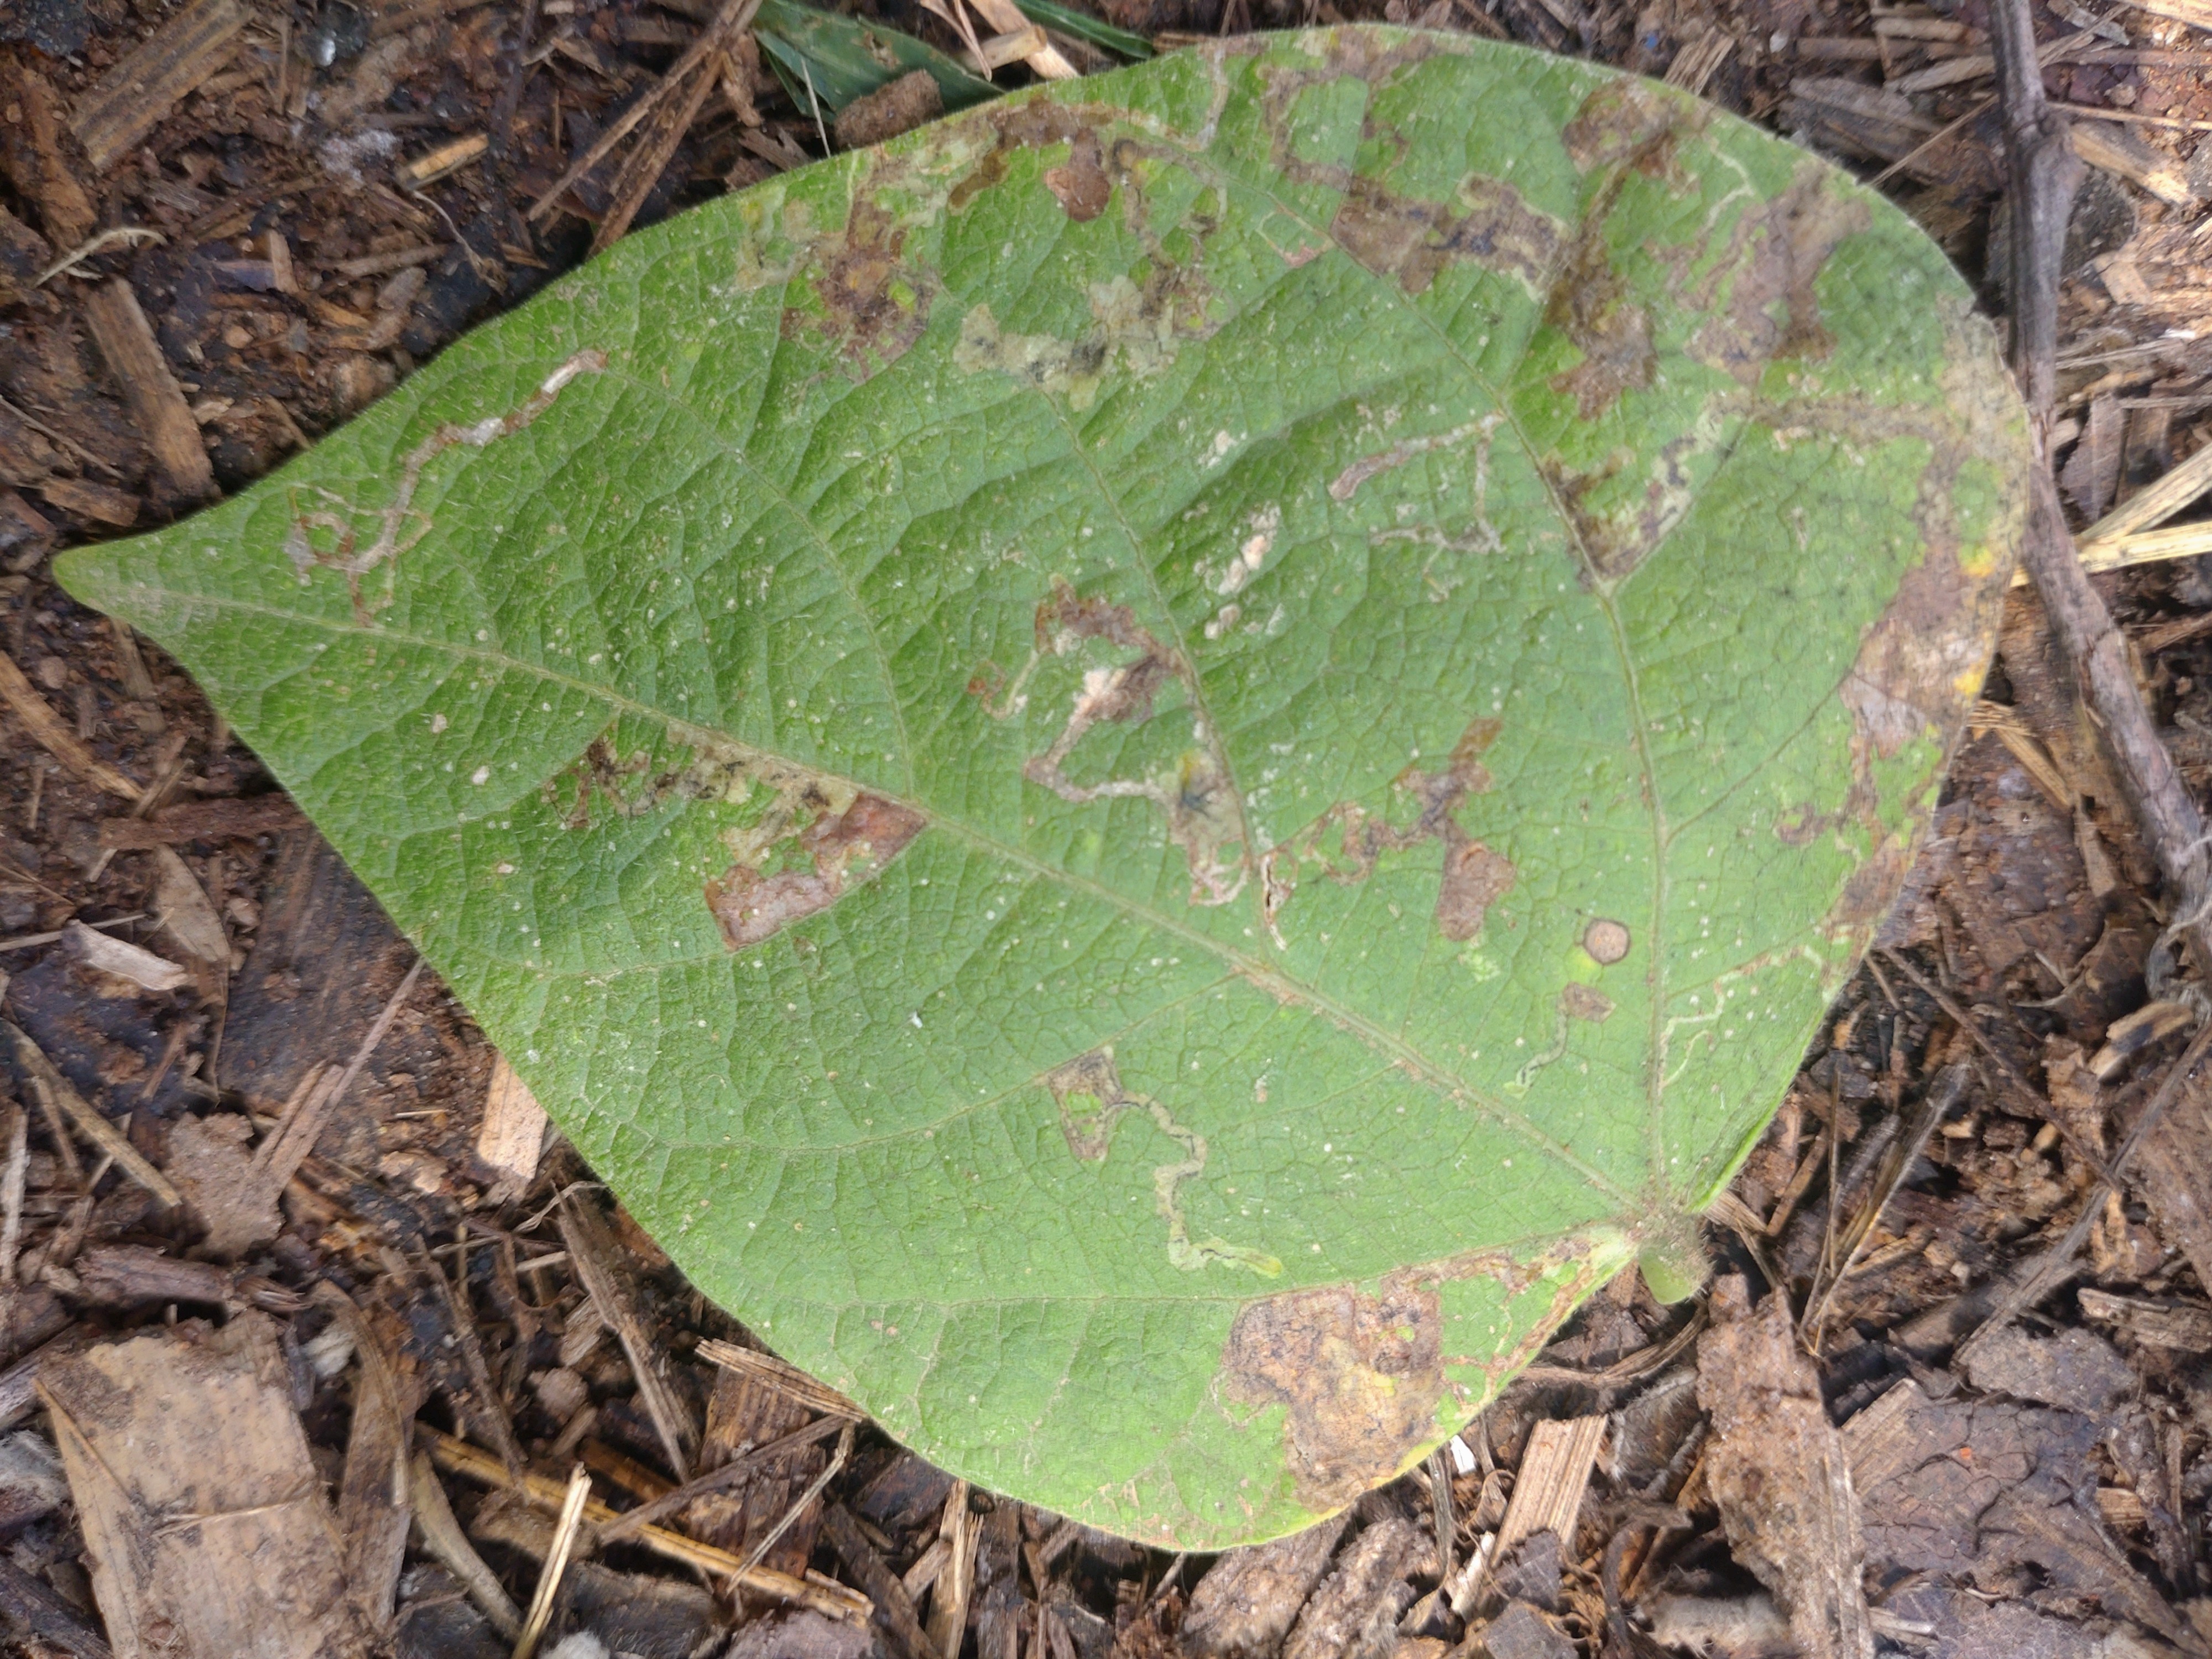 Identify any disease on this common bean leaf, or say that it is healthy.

anthracnose
